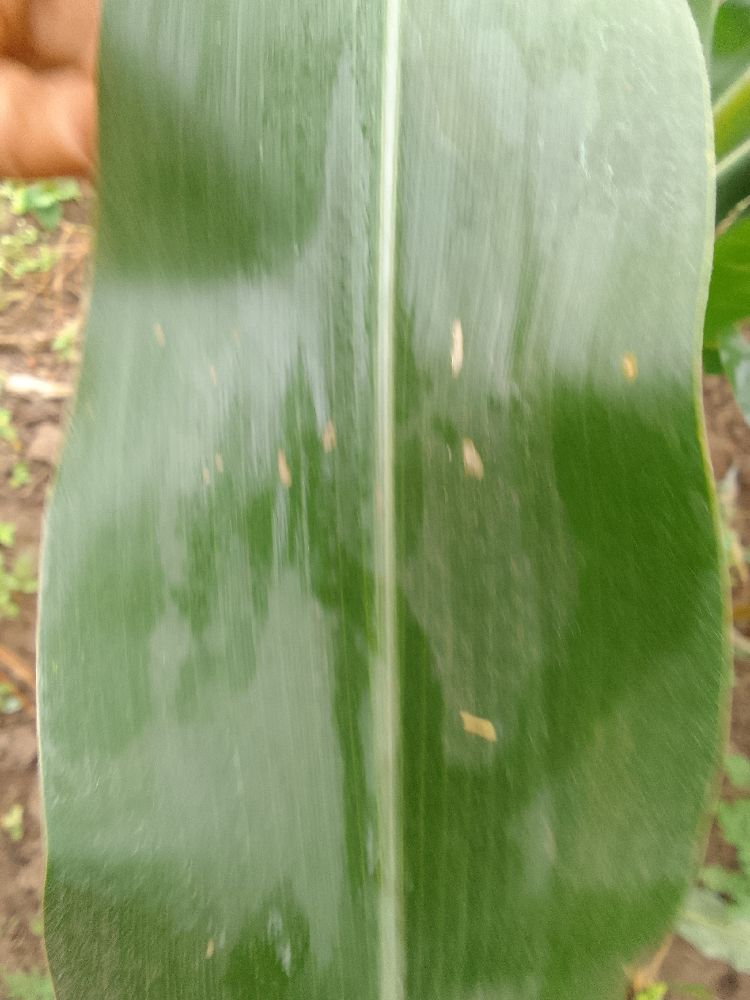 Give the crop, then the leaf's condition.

maize, healthy
